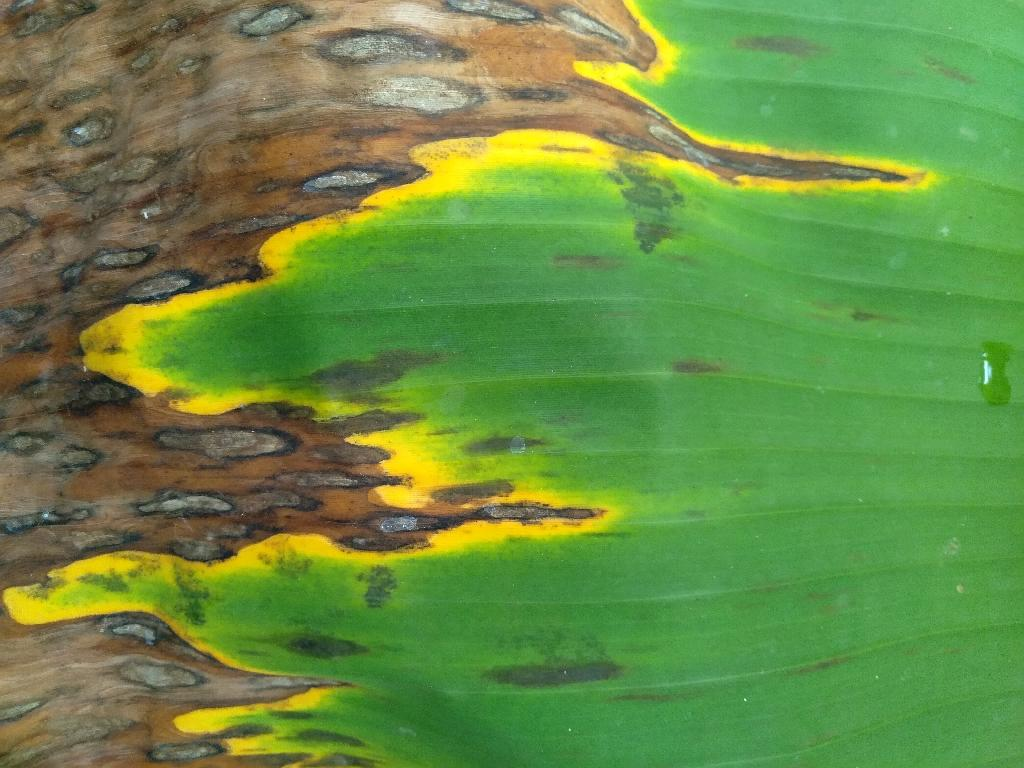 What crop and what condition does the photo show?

banana, black sigatoka
